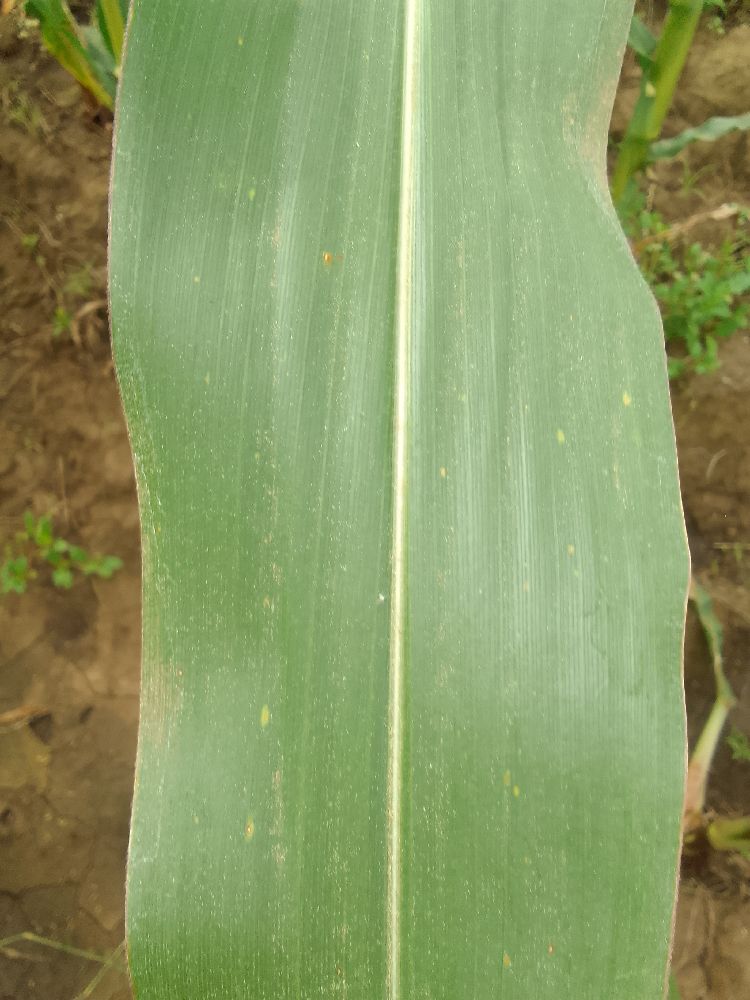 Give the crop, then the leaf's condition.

maize, healthy
